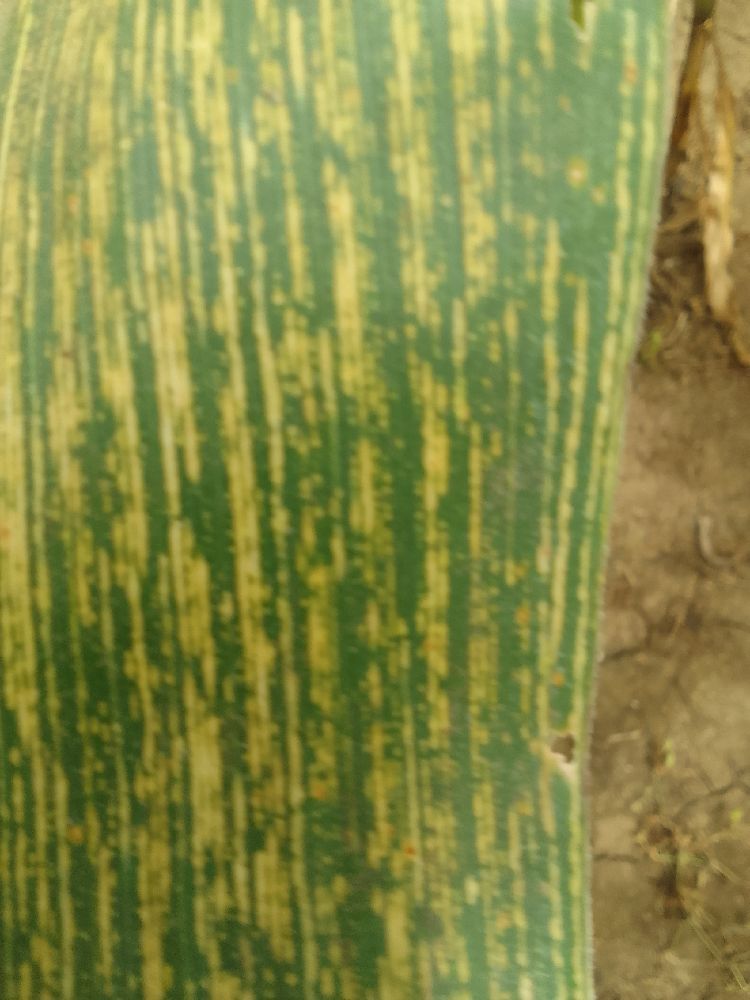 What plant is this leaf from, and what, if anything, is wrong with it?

maize, maize streak virus
